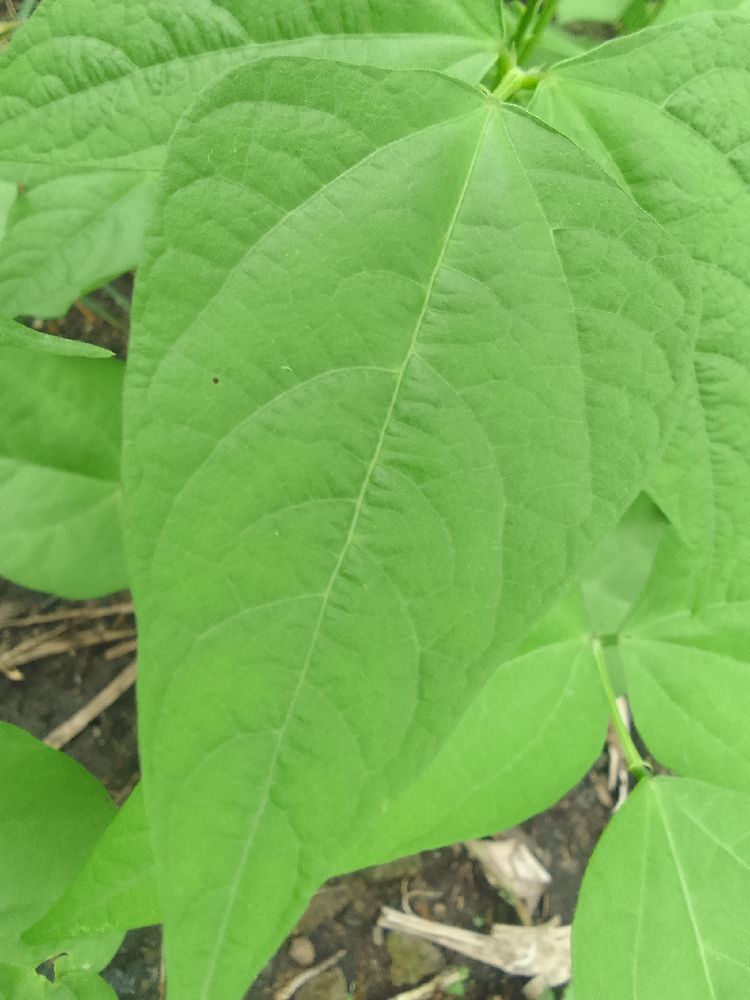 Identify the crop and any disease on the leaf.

common bean, healthy
